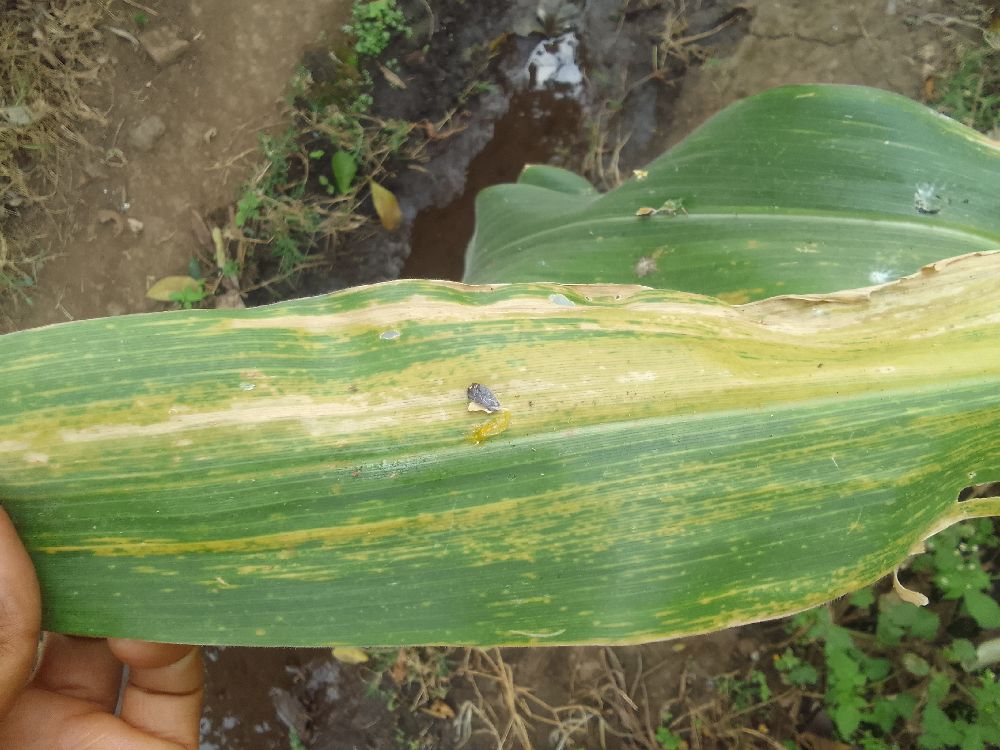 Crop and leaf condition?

maize, maize lethal necrosis
